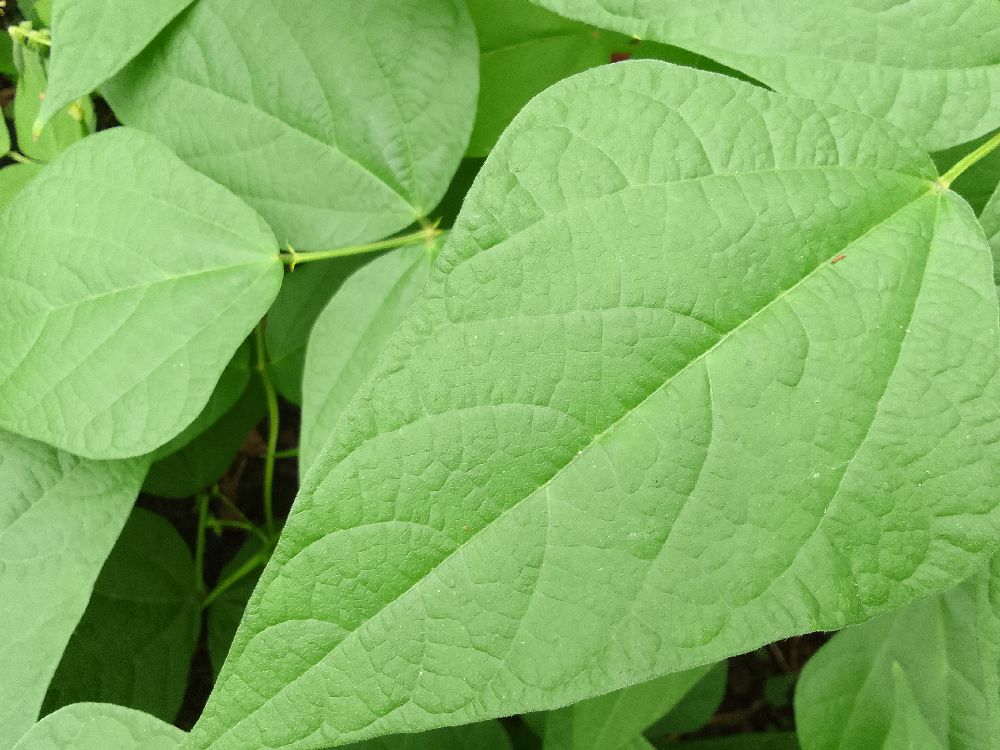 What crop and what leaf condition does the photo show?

common bean, healthy
